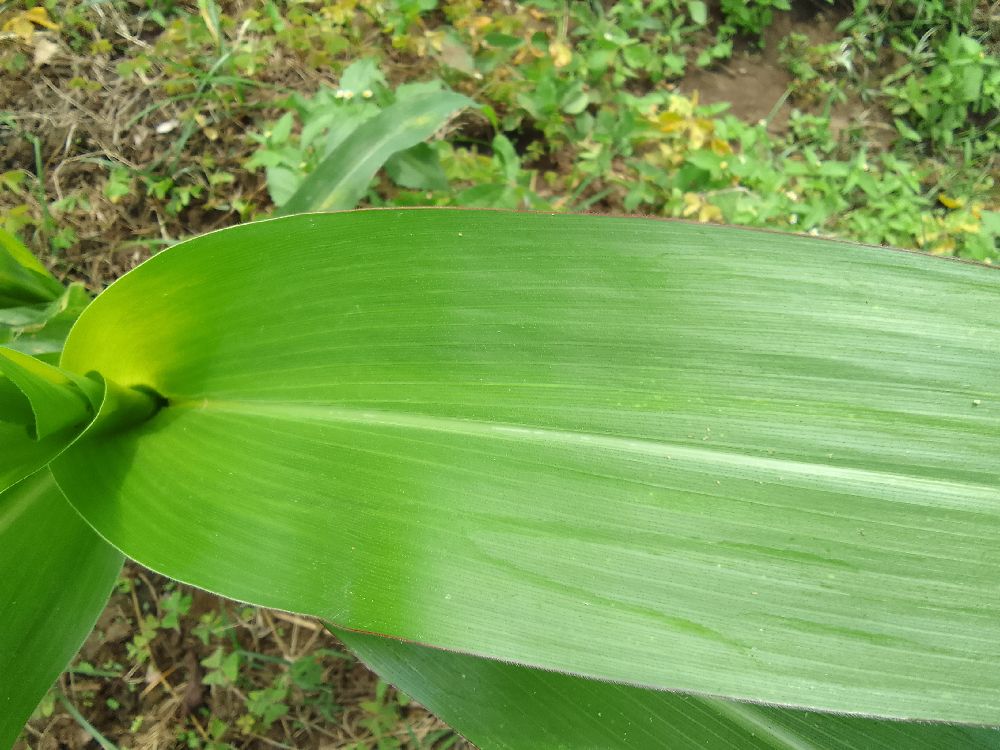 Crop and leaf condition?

maize, healthy
